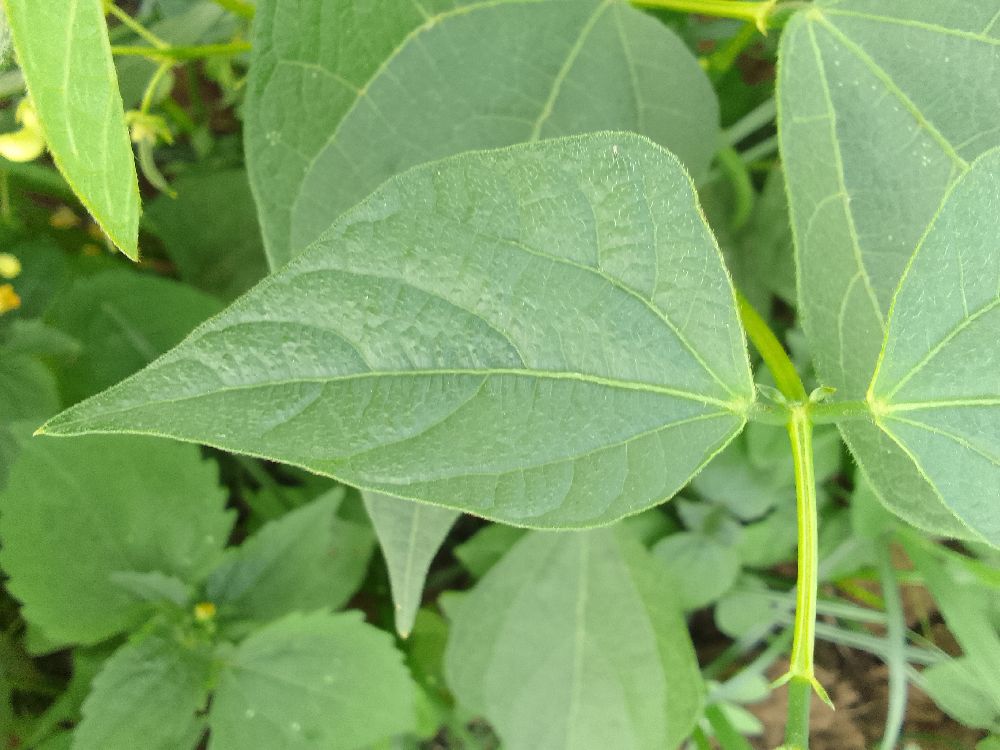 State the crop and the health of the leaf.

common bean, healthy
